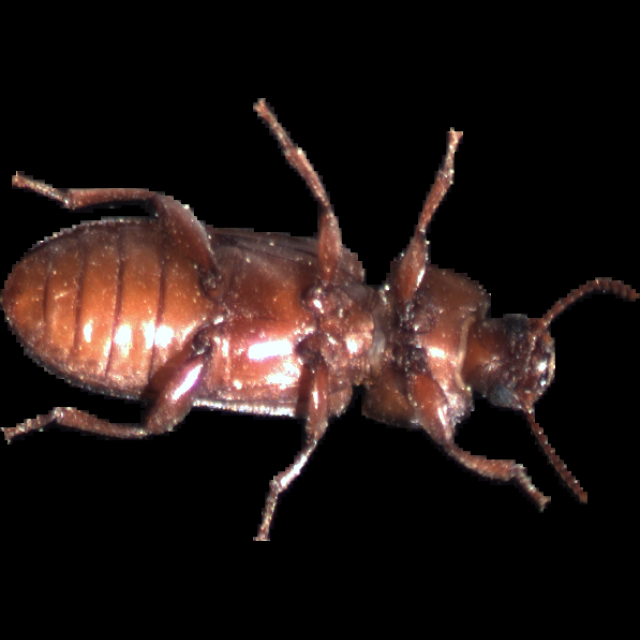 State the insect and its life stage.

mealworm beetle
